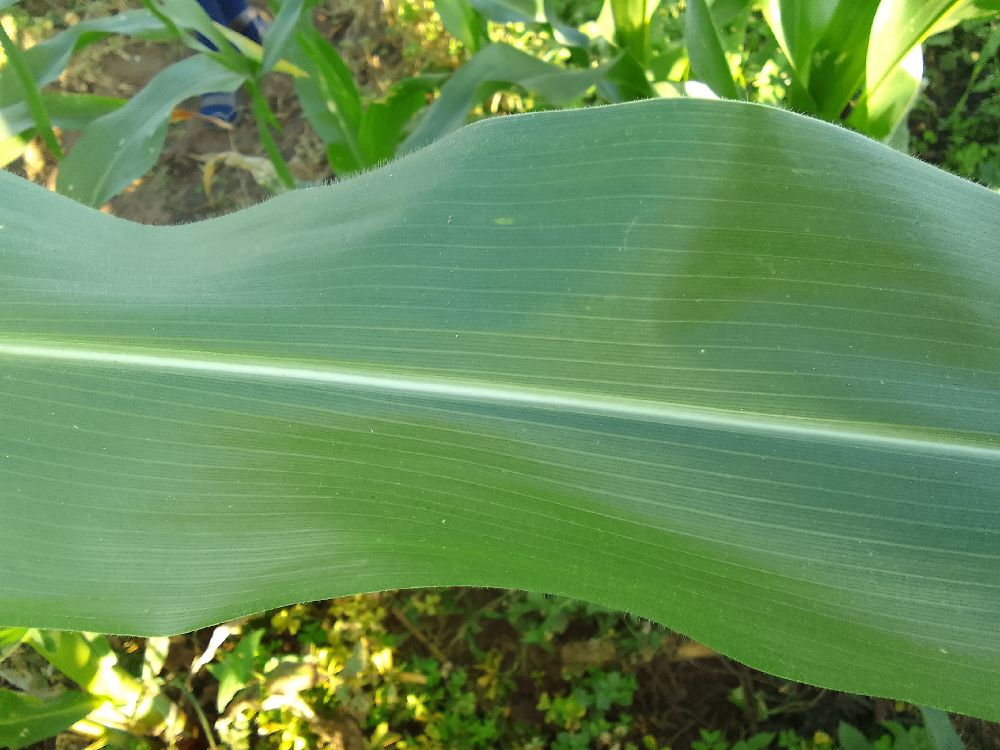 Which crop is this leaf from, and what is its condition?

maize, healthy
